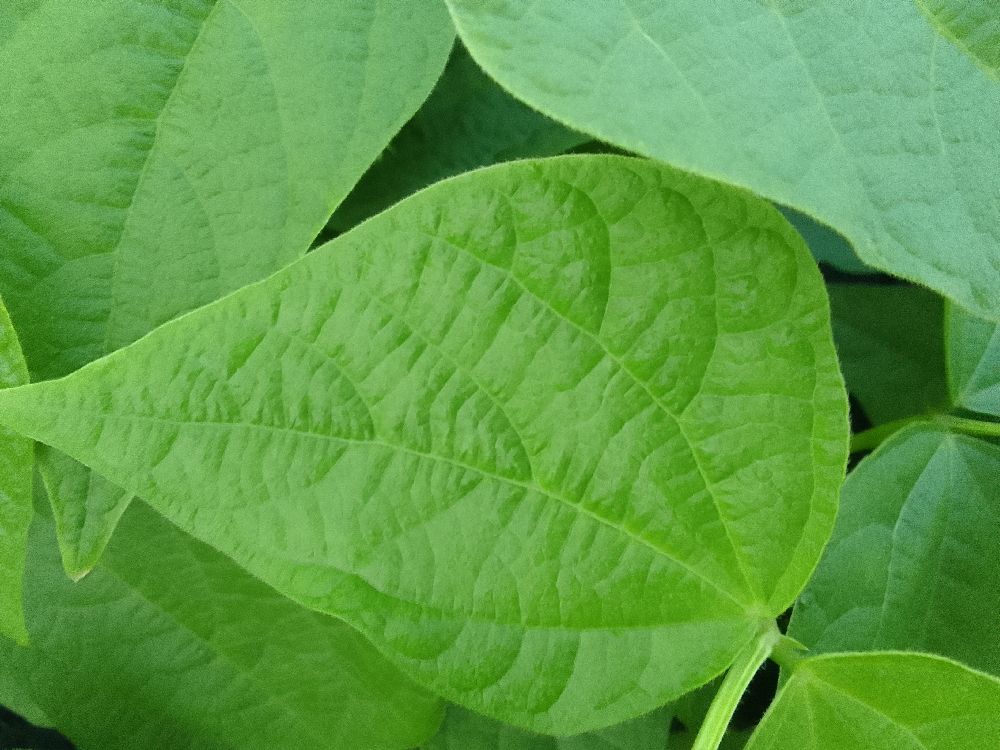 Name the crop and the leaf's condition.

common bean, healthy
